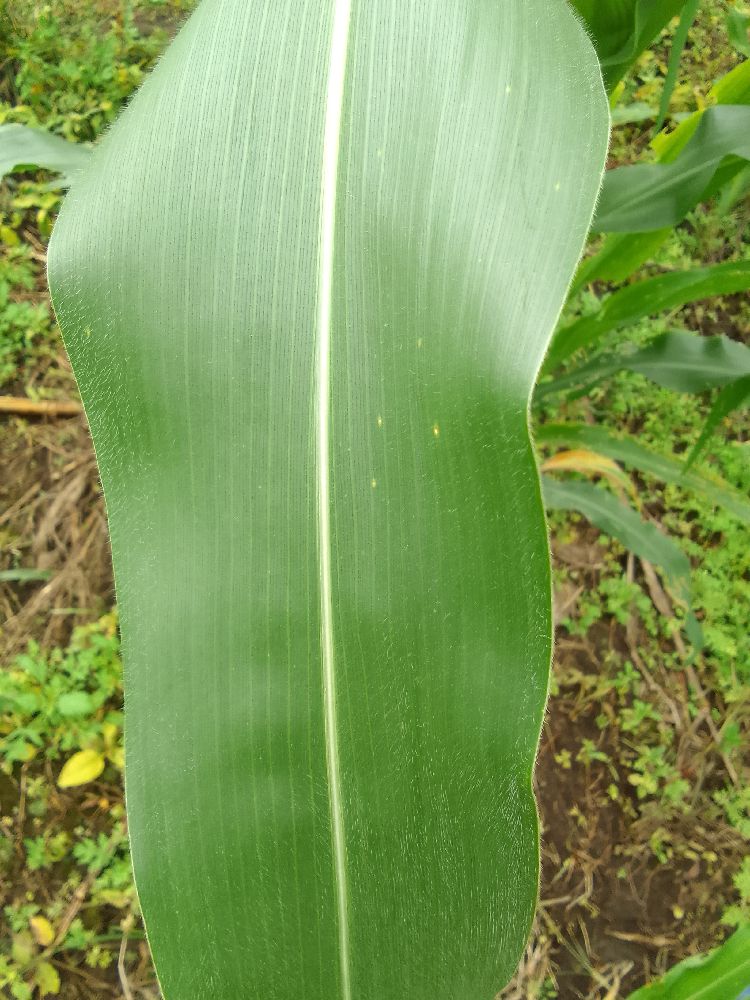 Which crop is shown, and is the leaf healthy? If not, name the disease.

maize, healthy
